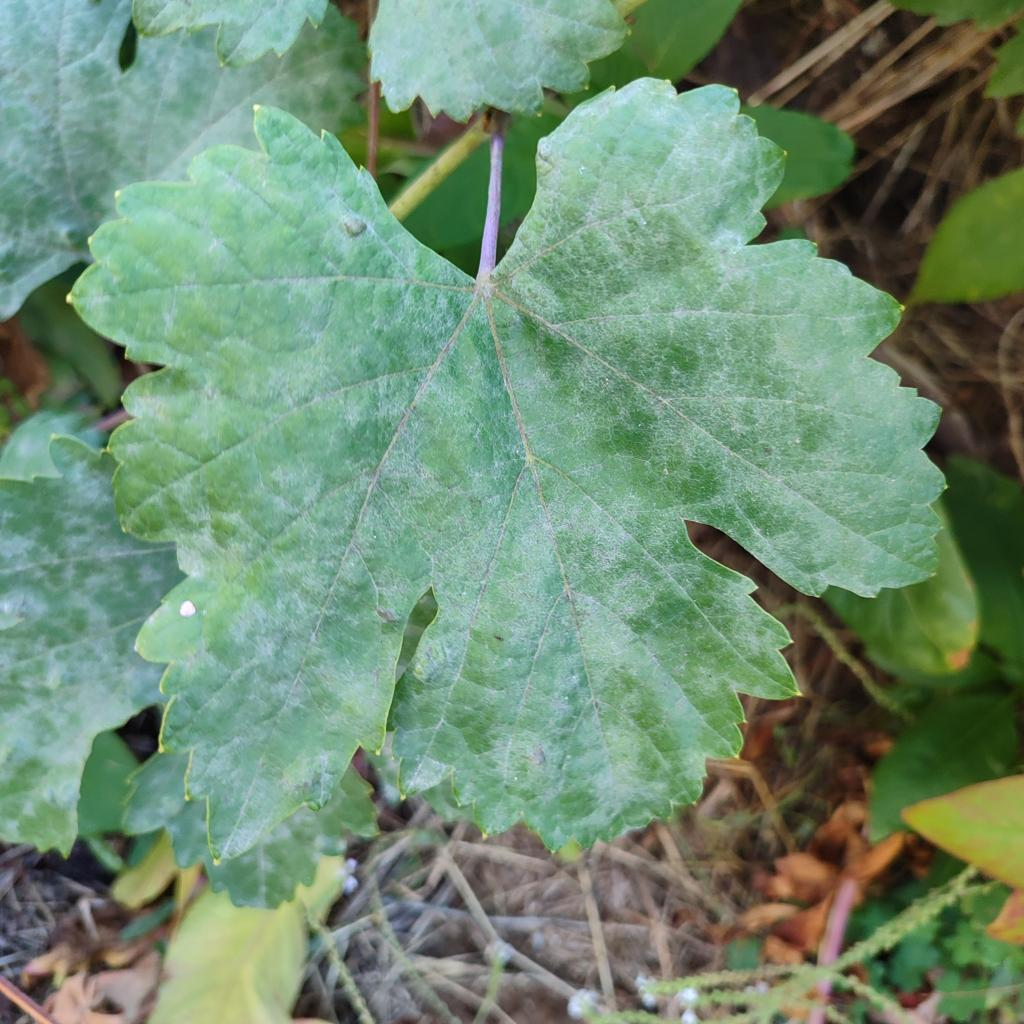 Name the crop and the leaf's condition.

grapevine, powdery mildew
